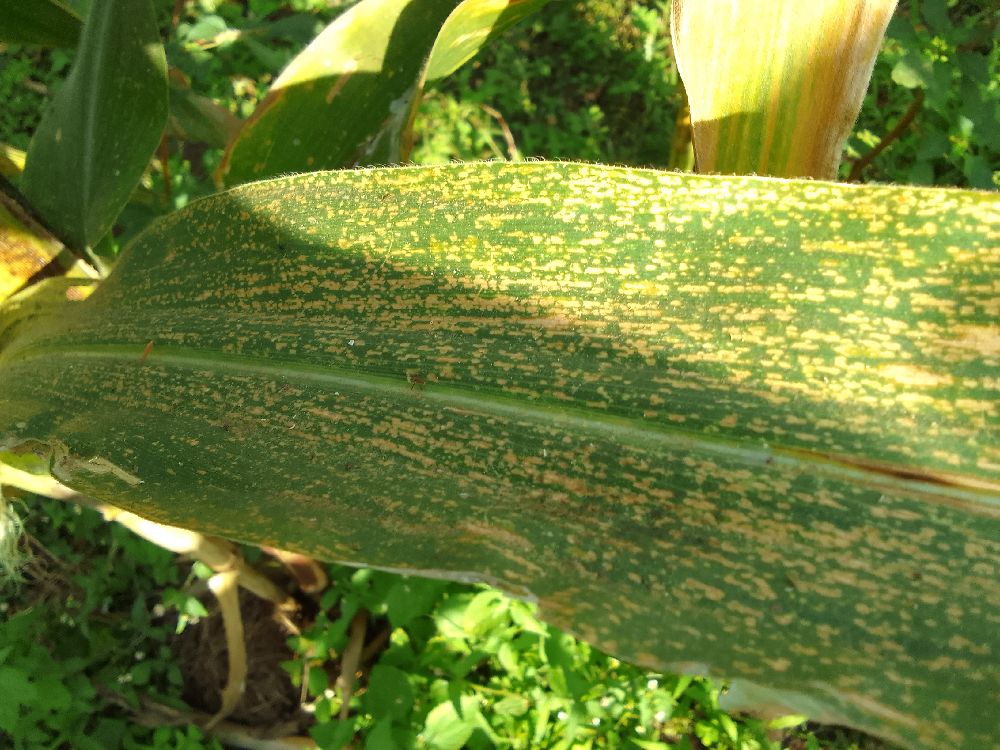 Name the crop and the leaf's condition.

maize, maize lethal necrosis
